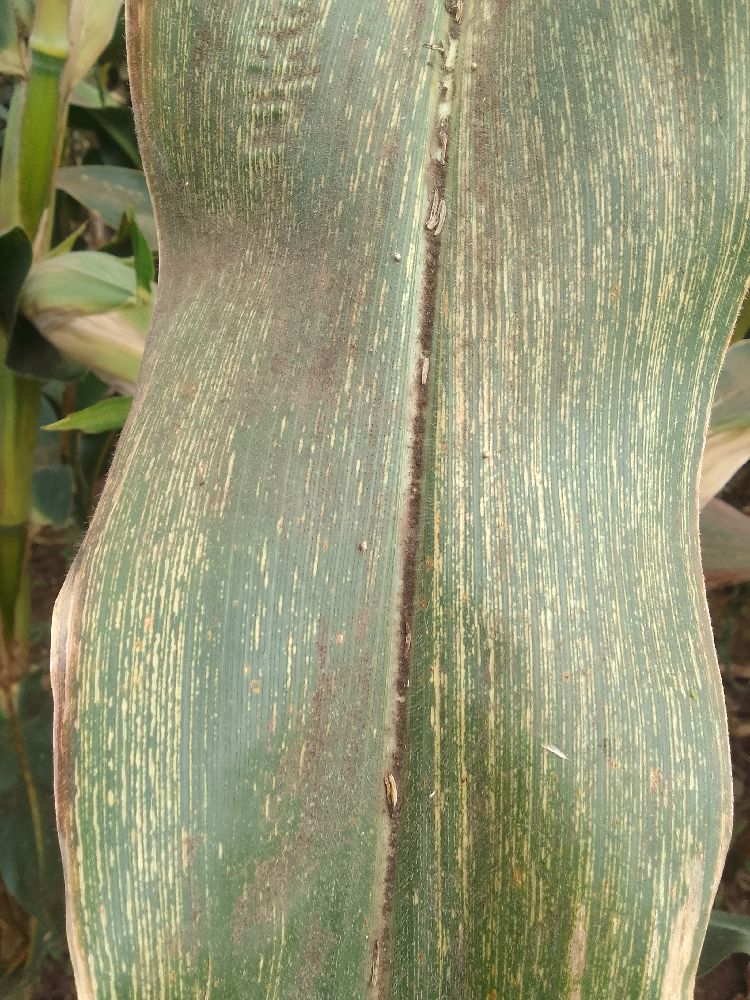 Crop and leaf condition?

maize, maize streak virus
